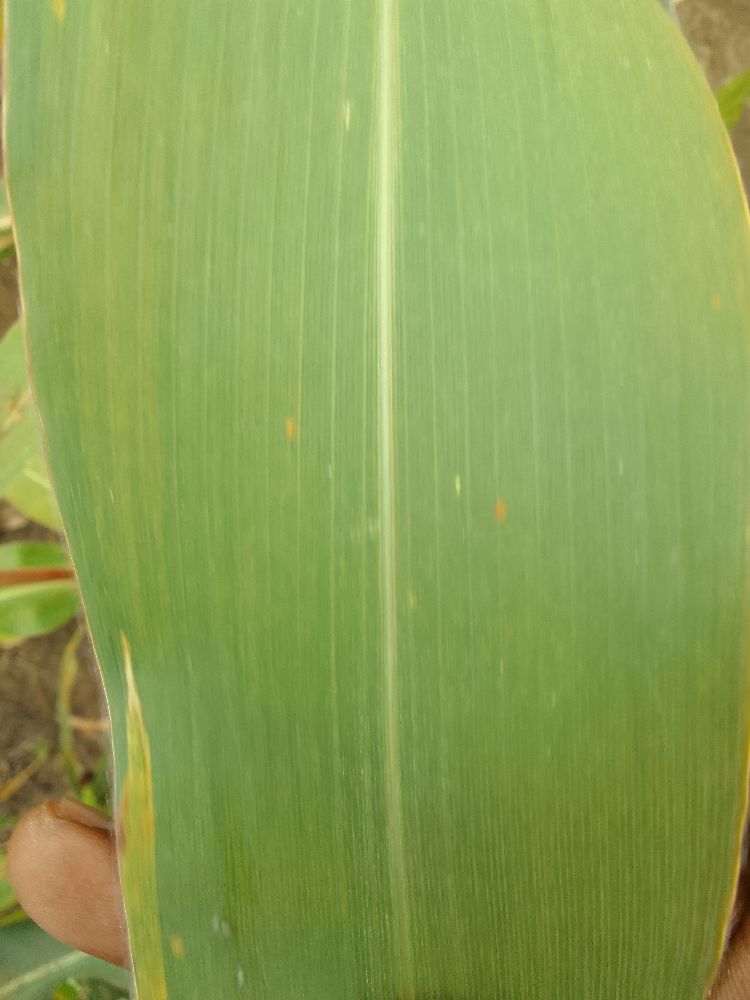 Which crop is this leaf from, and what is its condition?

maize, healthy
